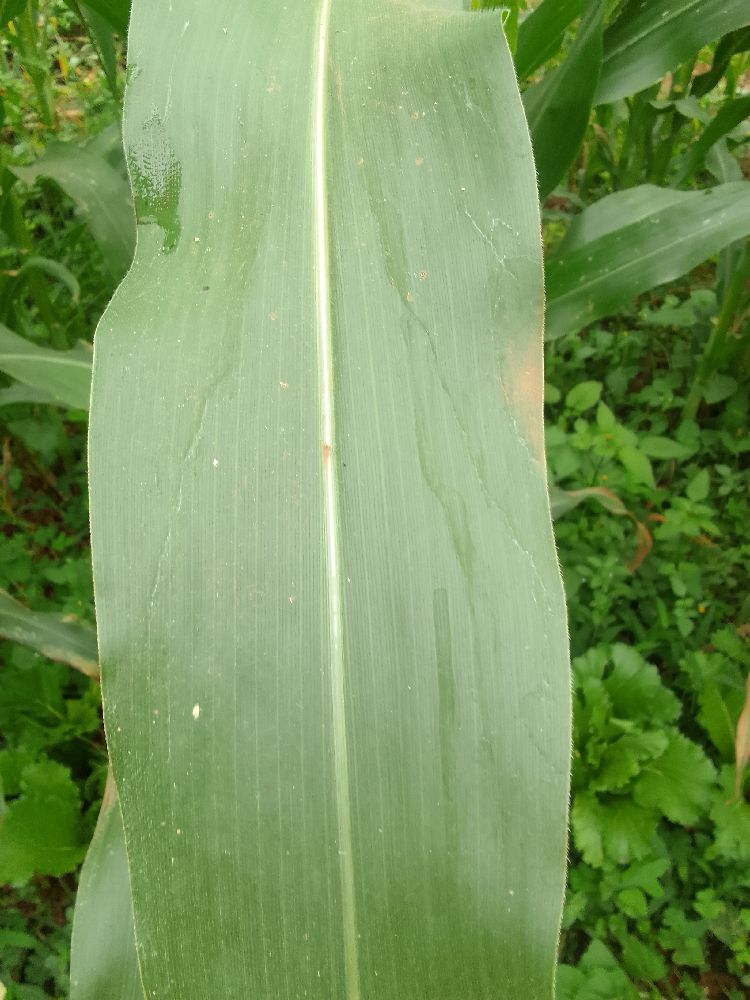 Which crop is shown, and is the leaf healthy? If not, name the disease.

maize, healthy
